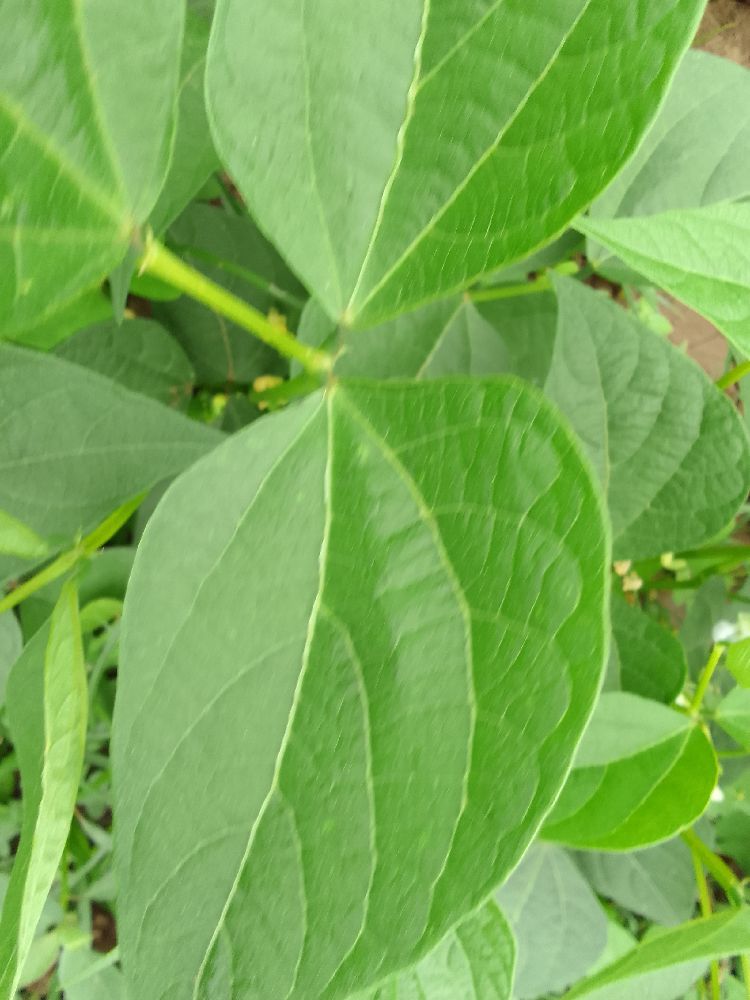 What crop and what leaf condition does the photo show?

common bean, healthy
